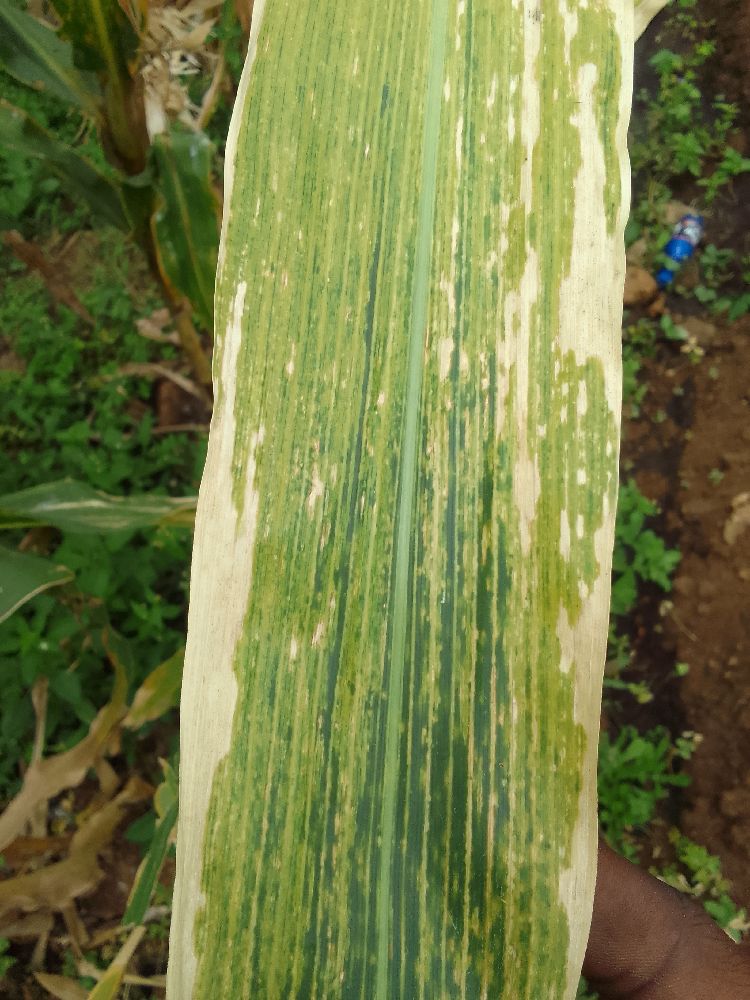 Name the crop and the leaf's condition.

maize, maize lethal necrosis
